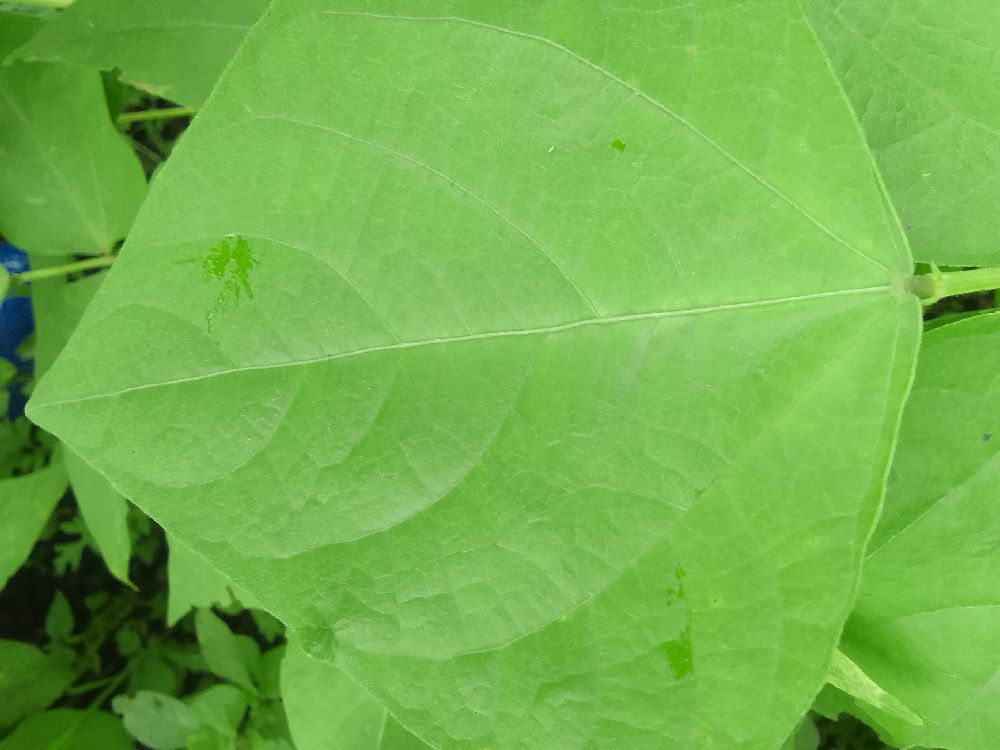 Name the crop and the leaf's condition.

common bean, healthy
